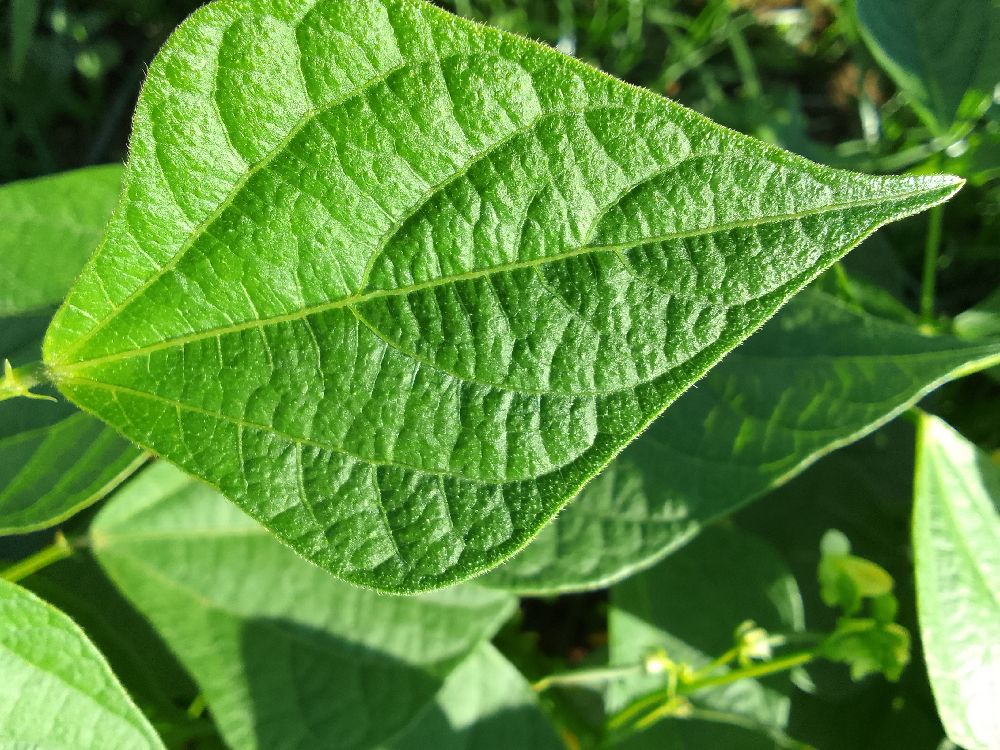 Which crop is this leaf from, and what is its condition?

common bean, healthy
